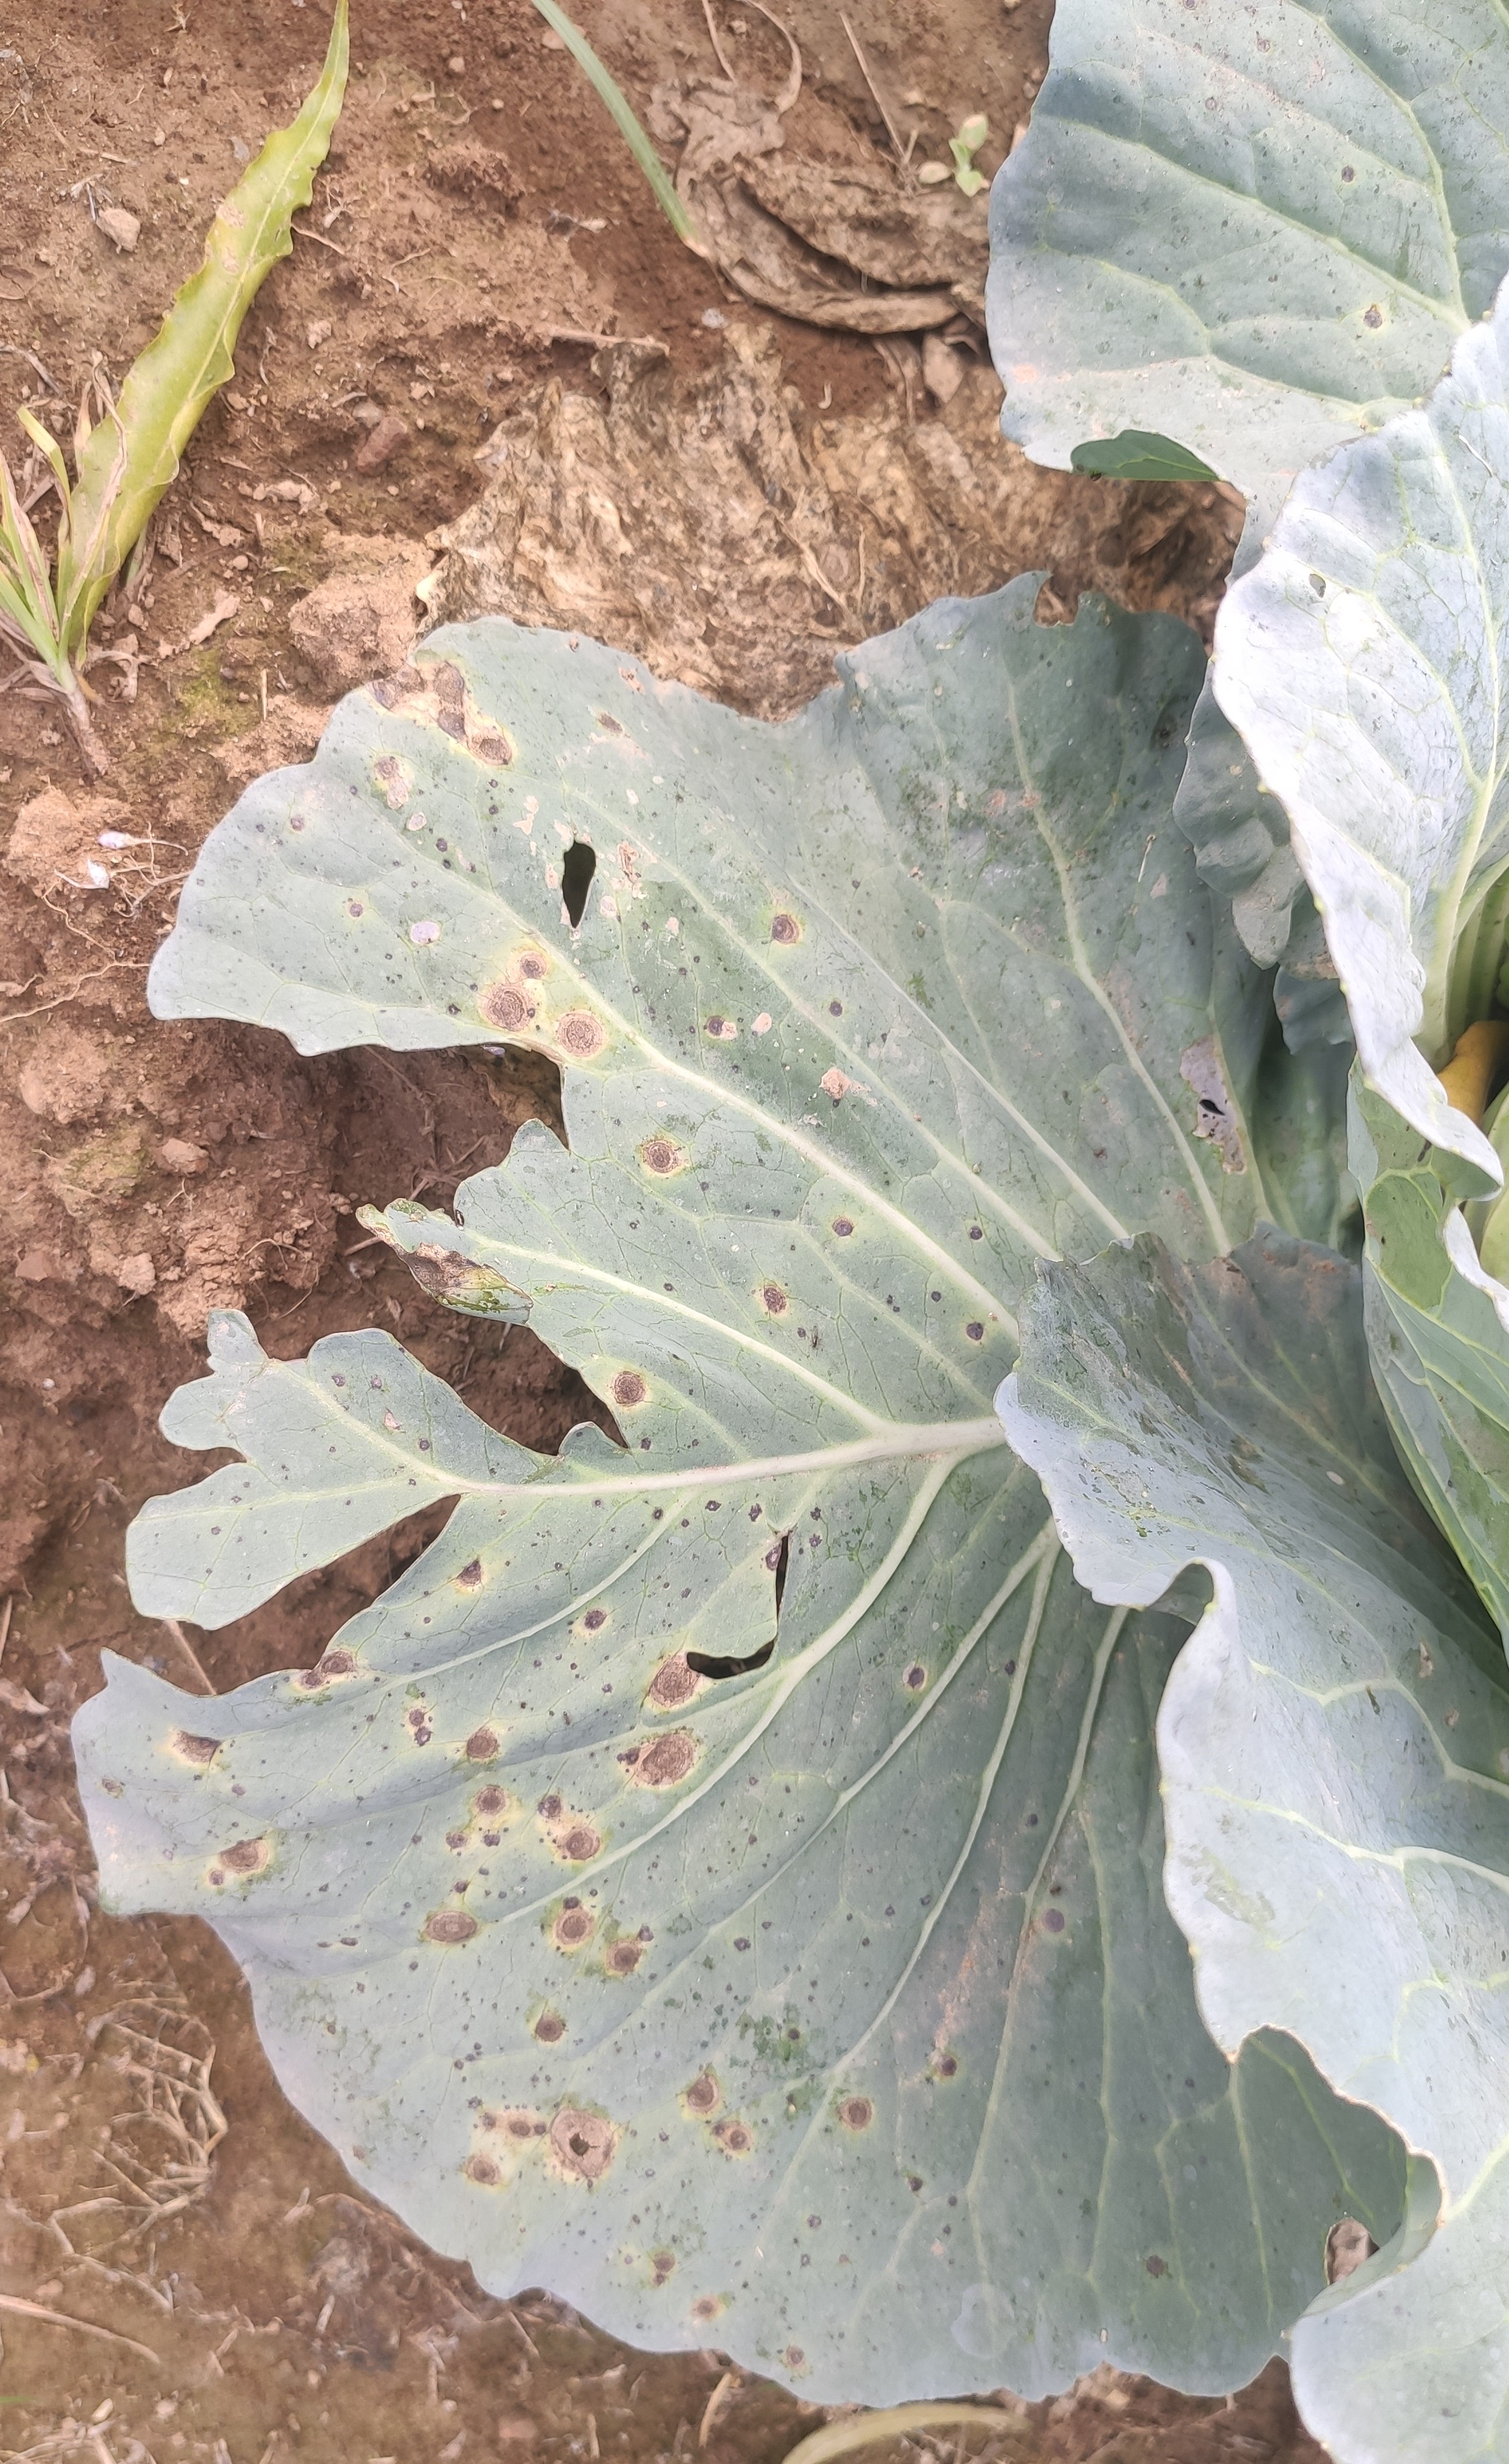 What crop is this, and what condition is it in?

cabbage, alternaria
